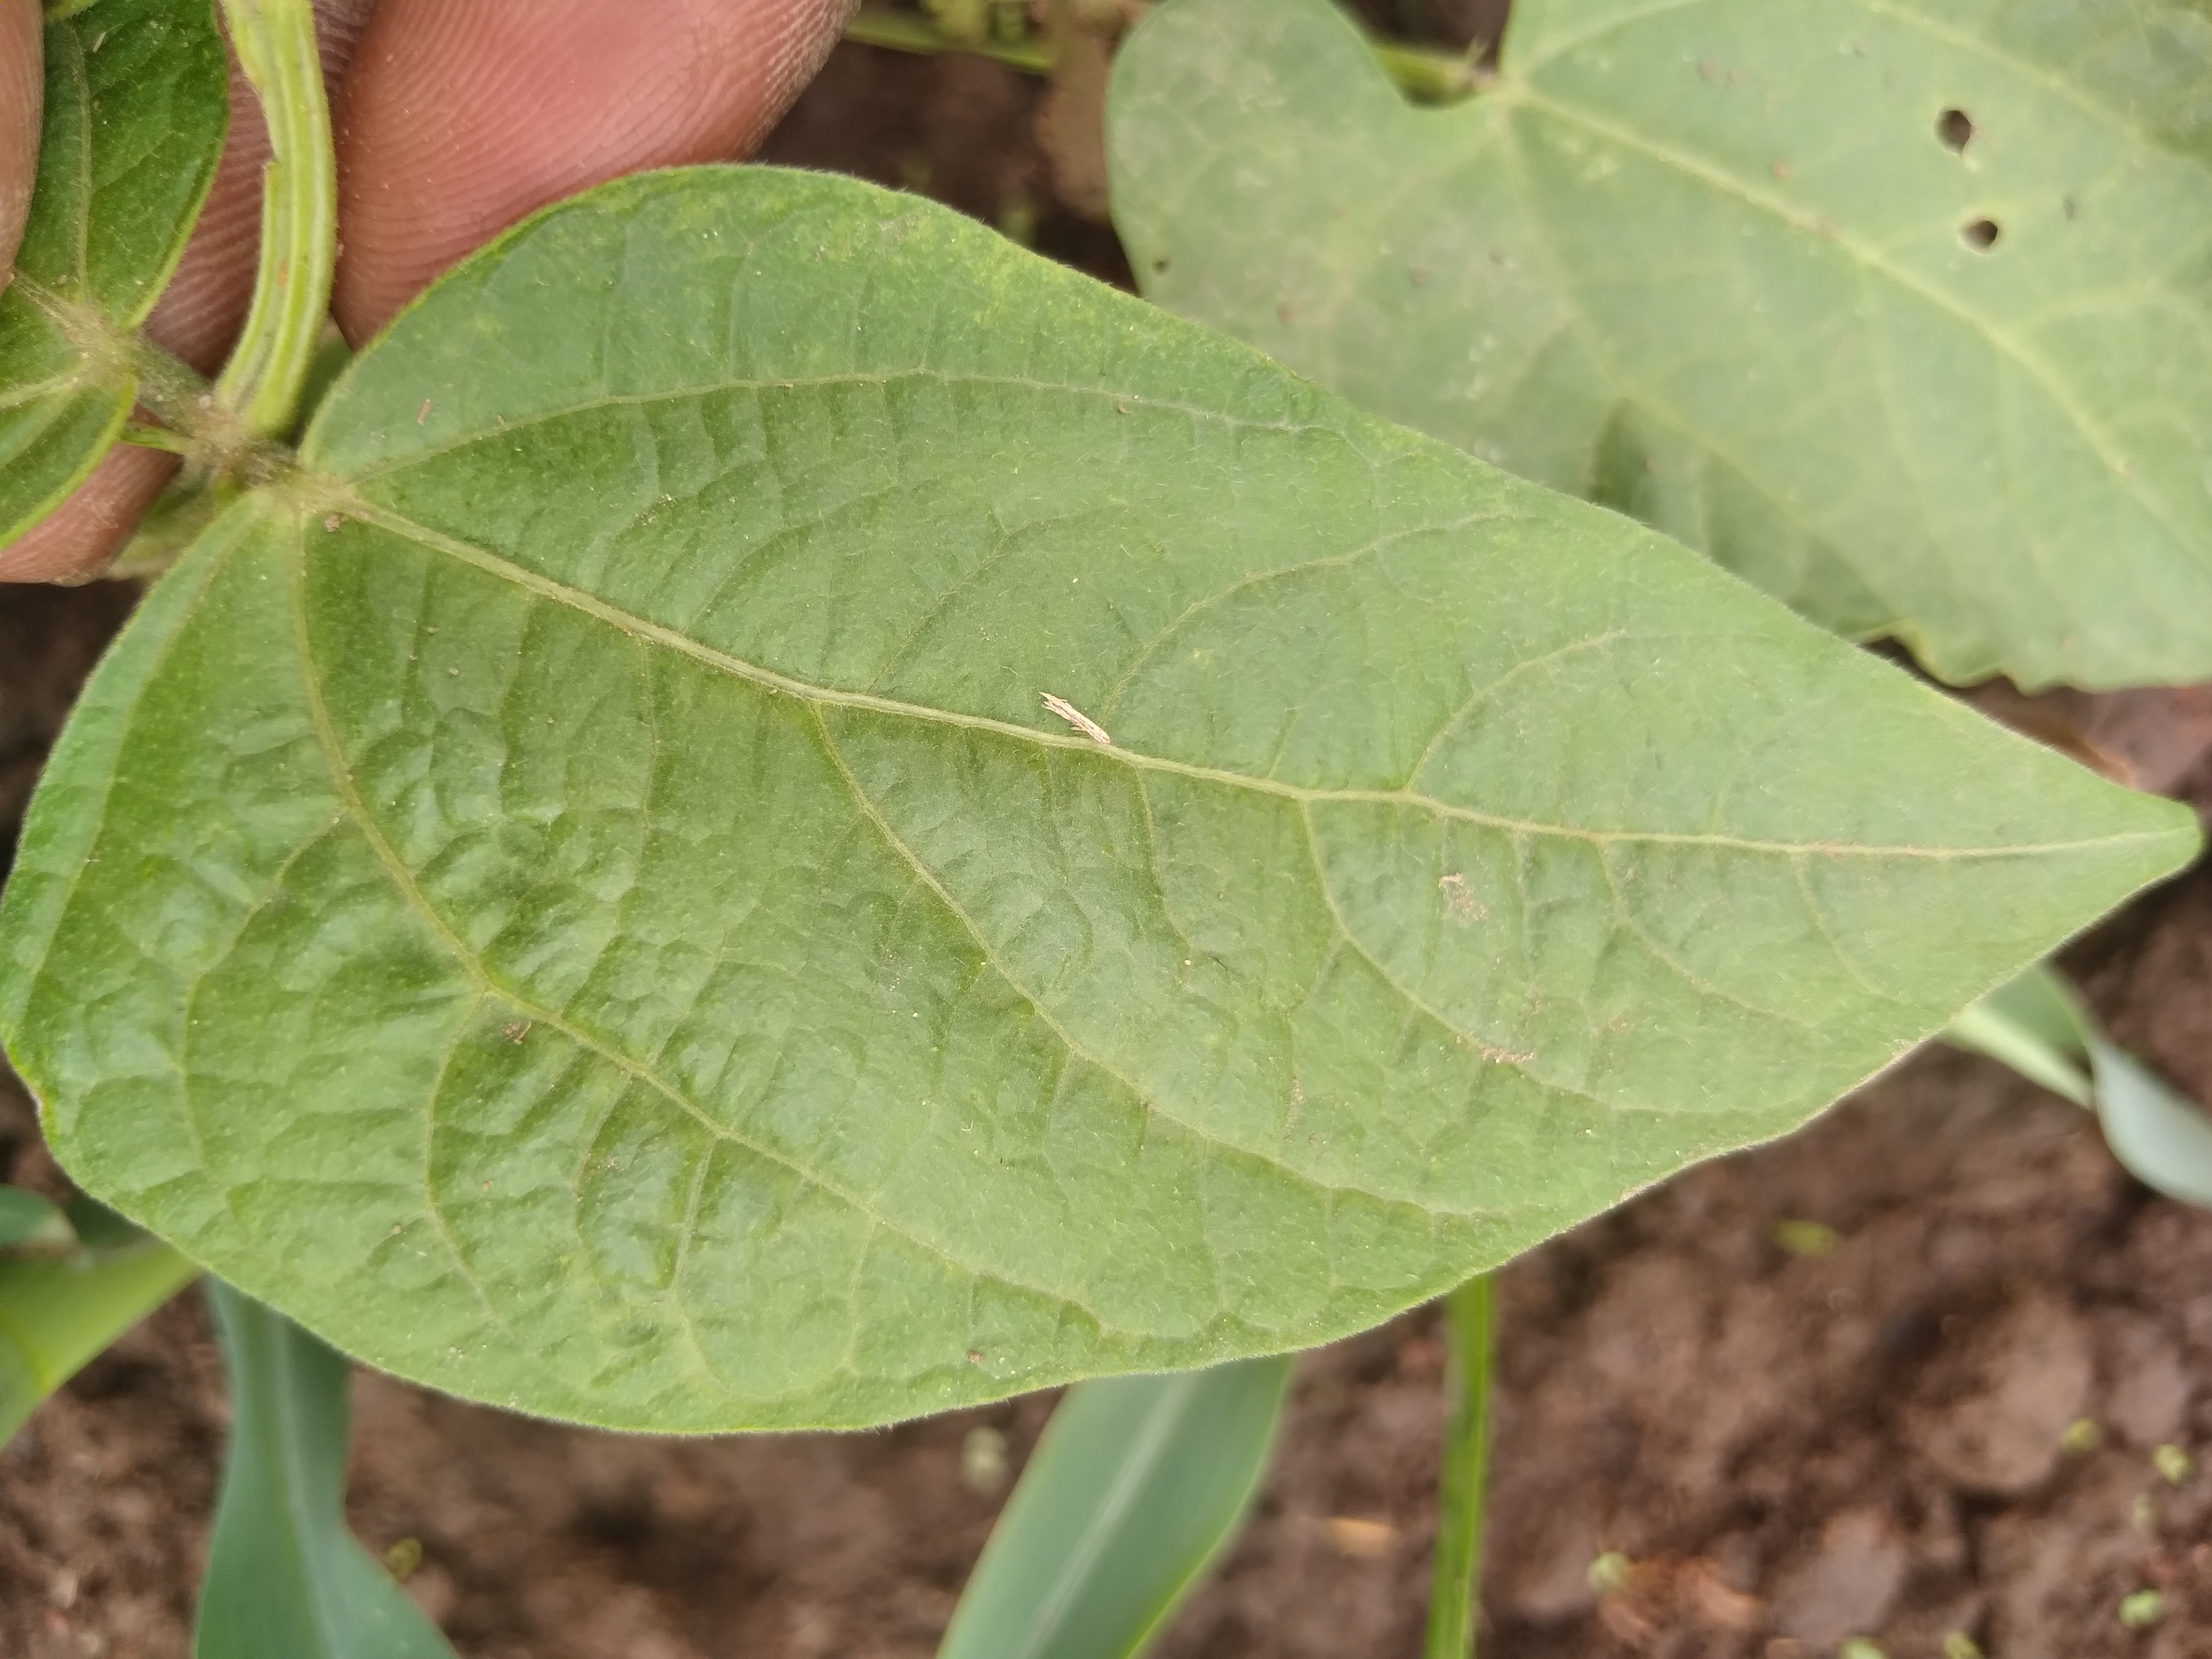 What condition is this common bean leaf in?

healthy
